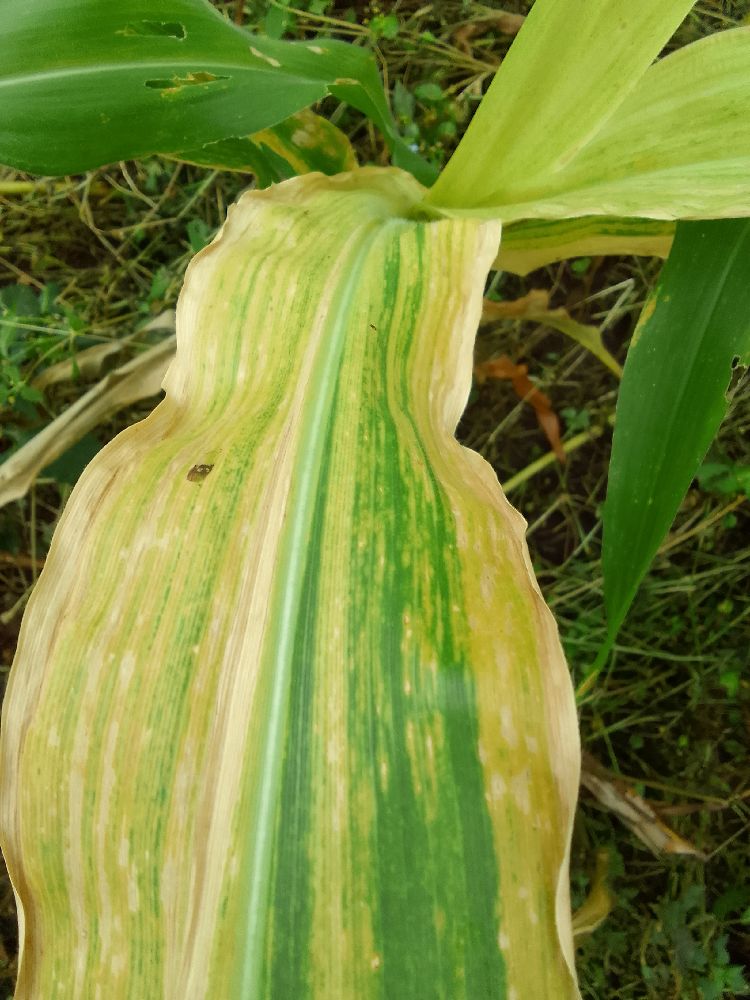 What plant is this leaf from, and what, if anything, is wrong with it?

maize, maize lethal necrosis
